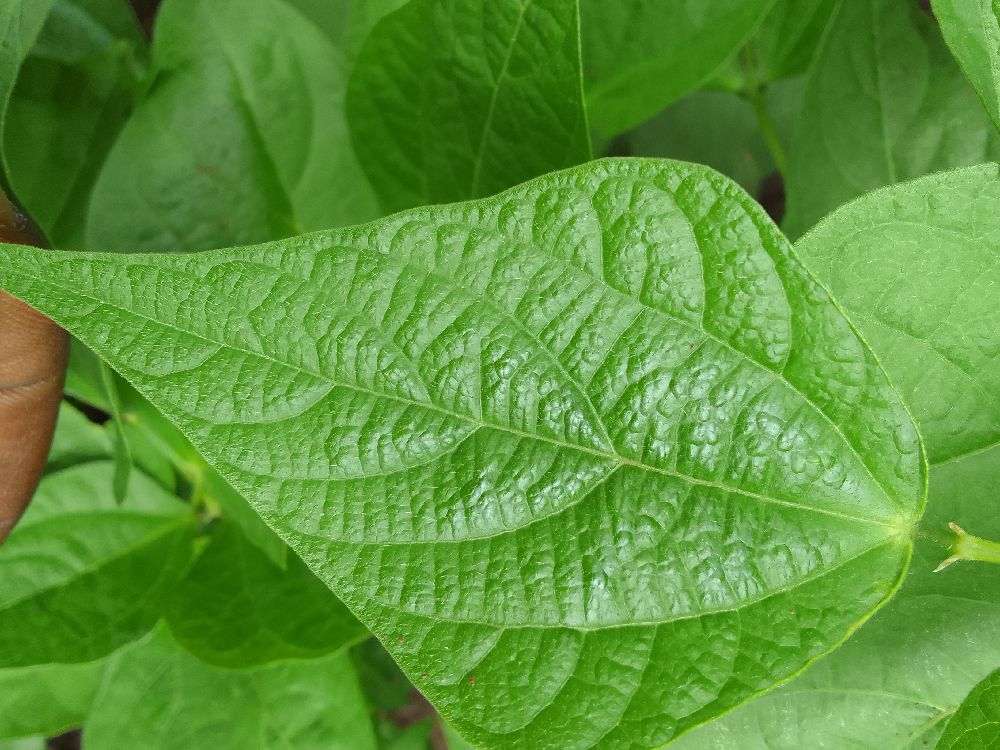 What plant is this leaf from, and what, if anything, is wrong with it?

common bean, healthy
